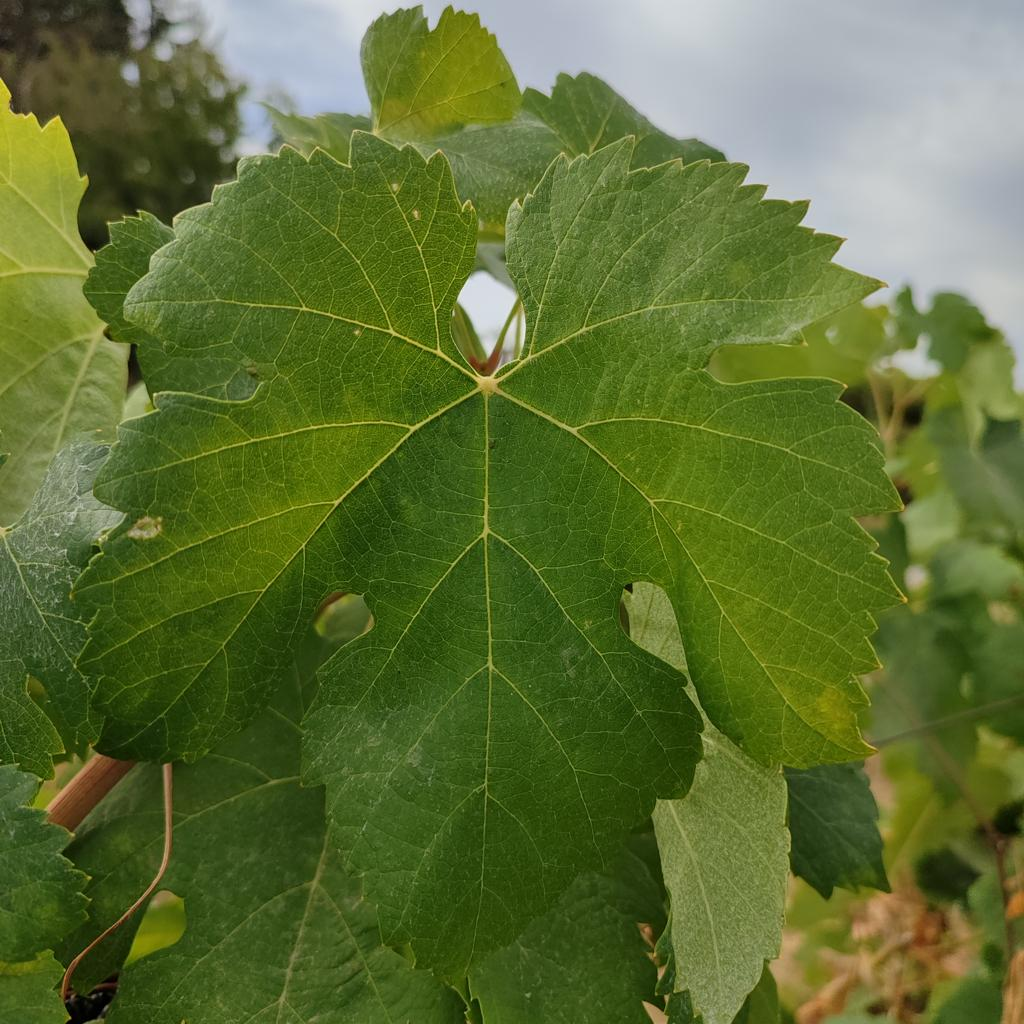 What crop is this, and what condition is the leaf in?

grapevine, healthy
